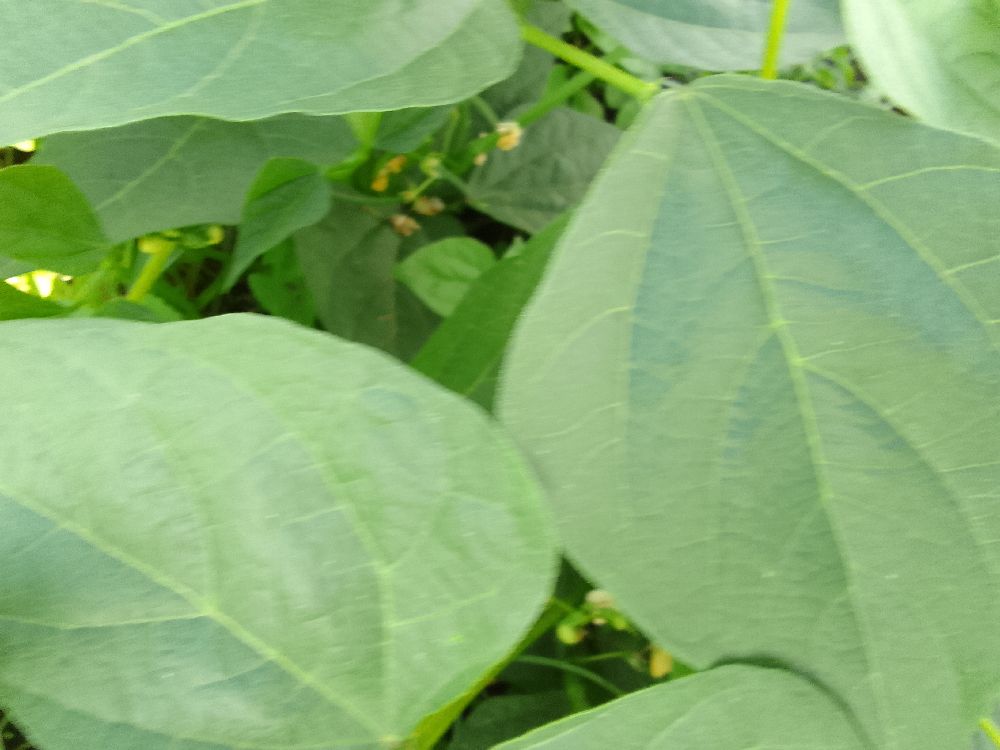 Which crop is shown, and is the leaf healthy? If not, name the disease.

common bean, healthy
